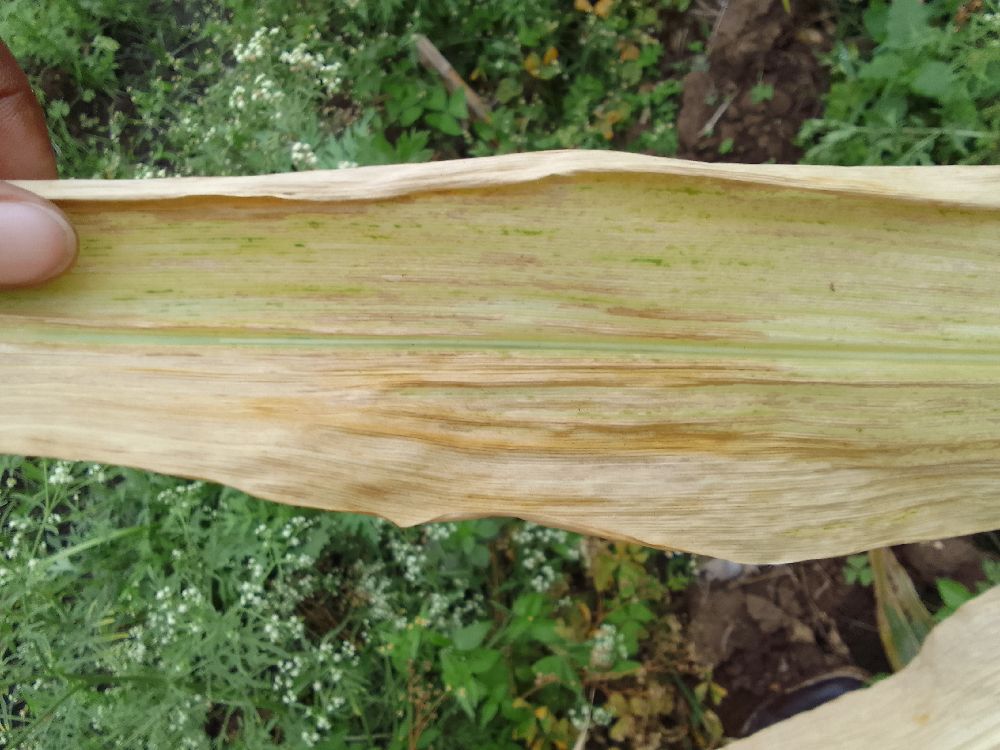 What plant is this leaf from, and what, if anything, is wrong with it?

maize, maize lethal necrosis
